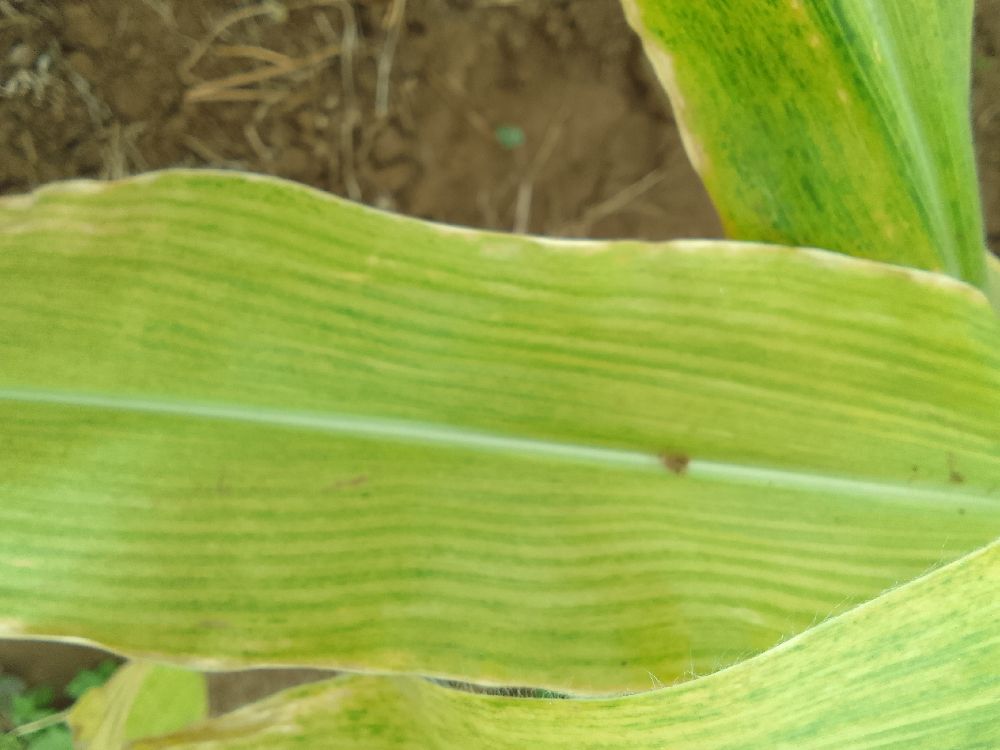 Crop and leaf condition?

maize, maize lethal necrosis
